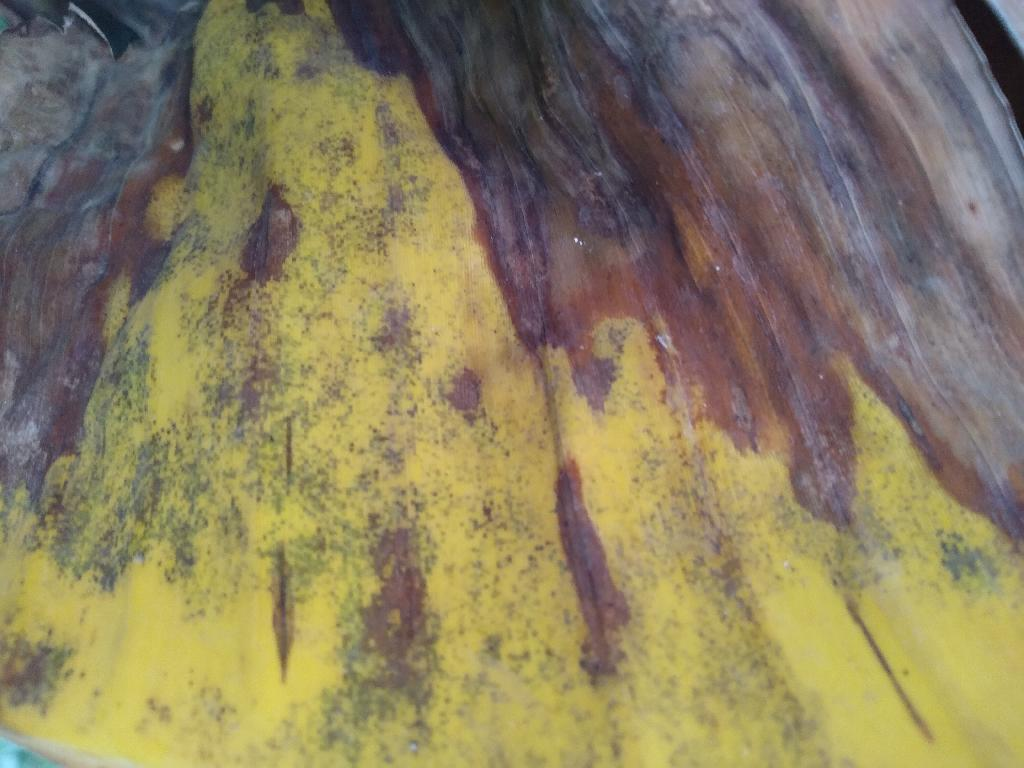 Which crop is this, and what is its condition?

banana, black sigatoka
